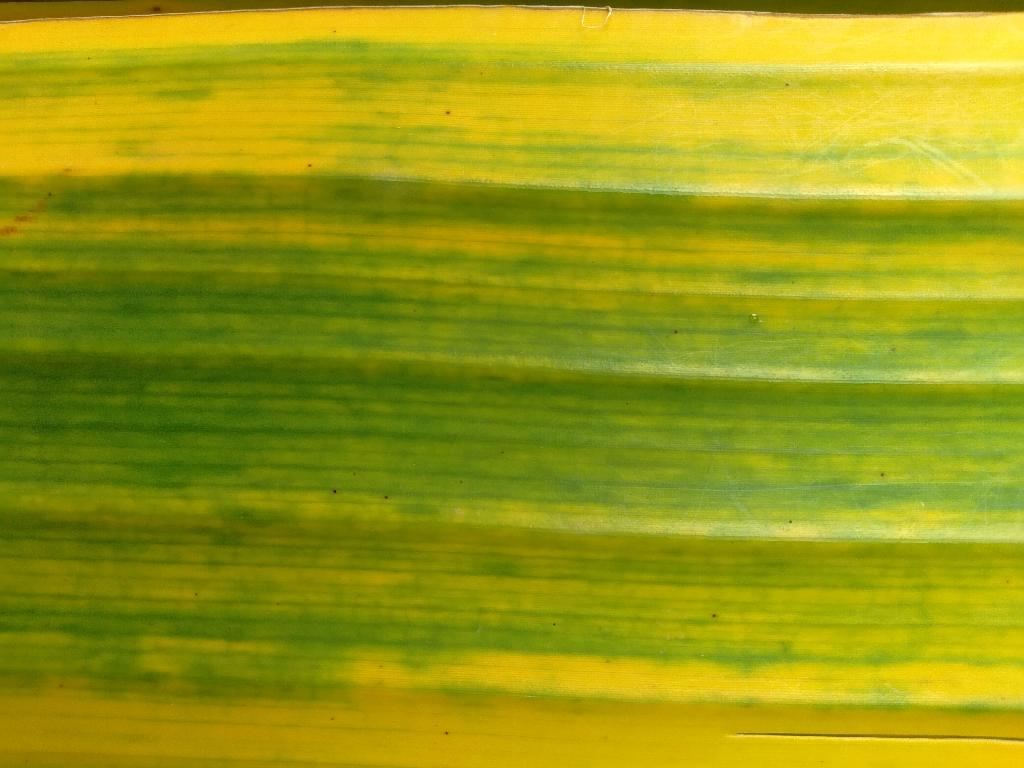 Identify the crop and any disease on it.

banana, fusarium wilt race 1
